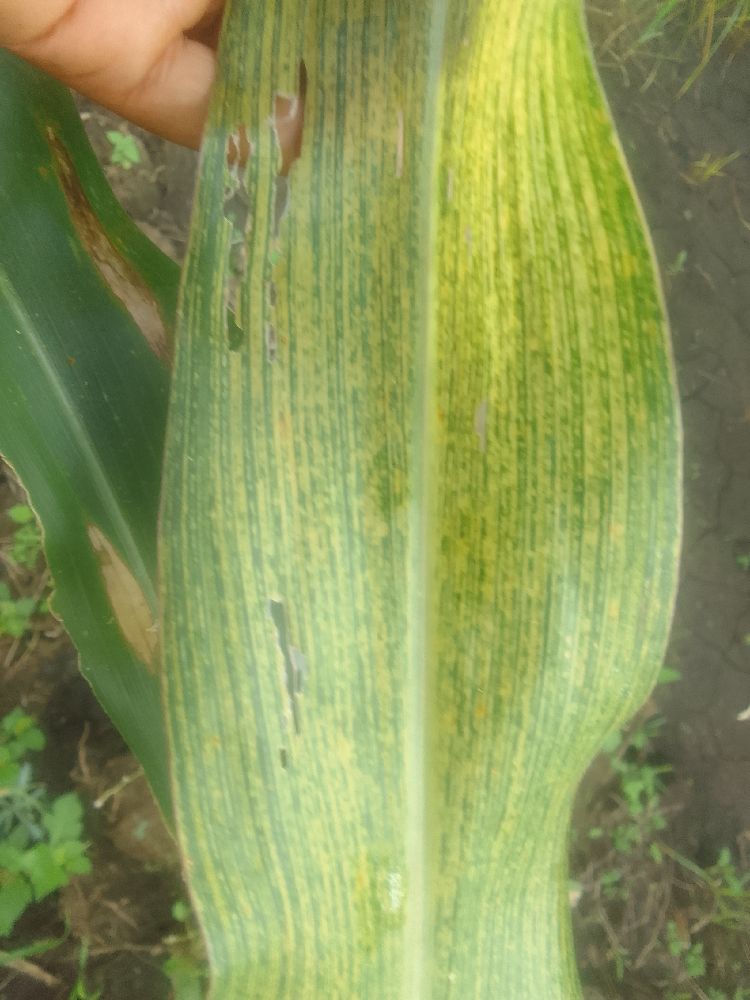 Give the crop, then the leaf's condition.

maize, maize streak virus
